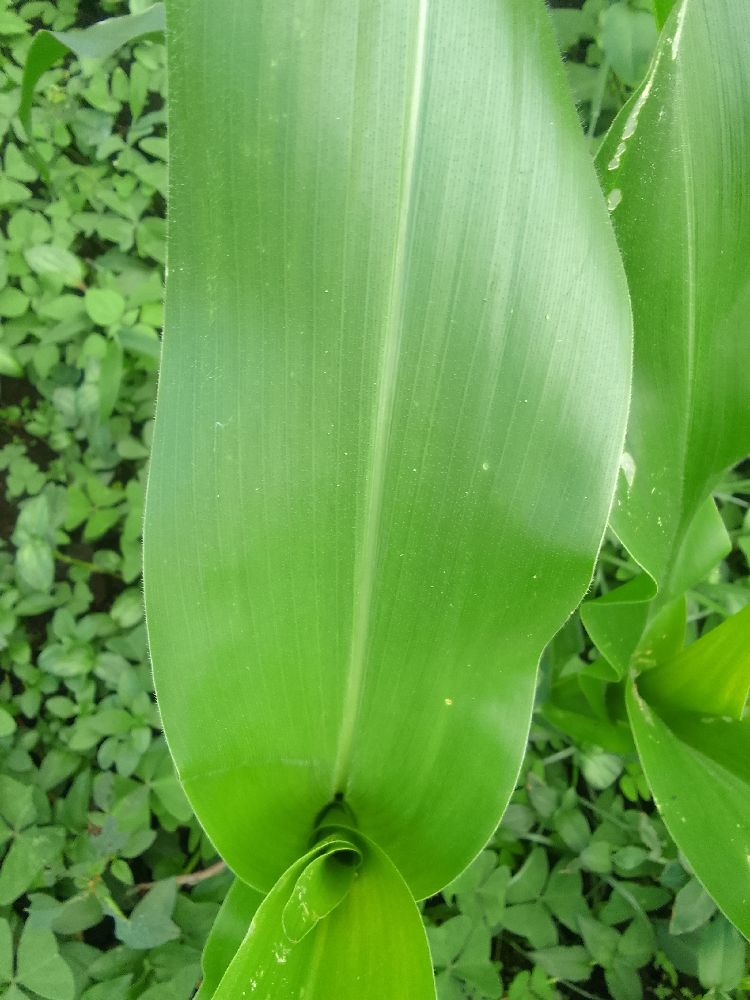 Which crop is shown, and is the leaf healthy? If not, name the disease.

maize, healthy
